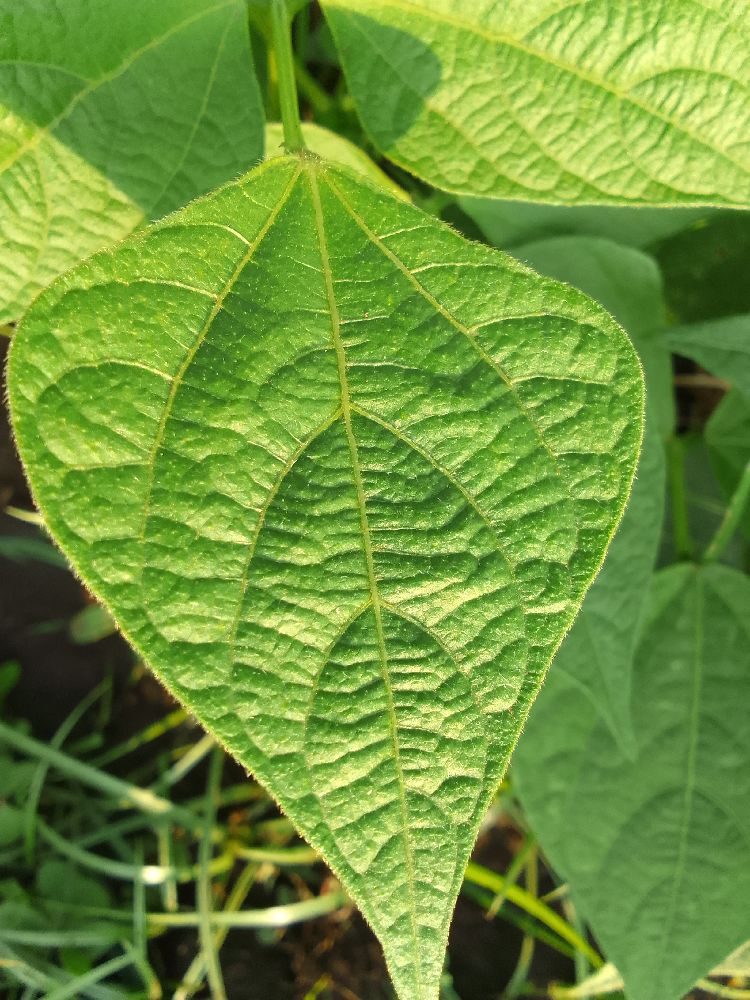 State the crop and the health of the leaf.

common bean, healthy
